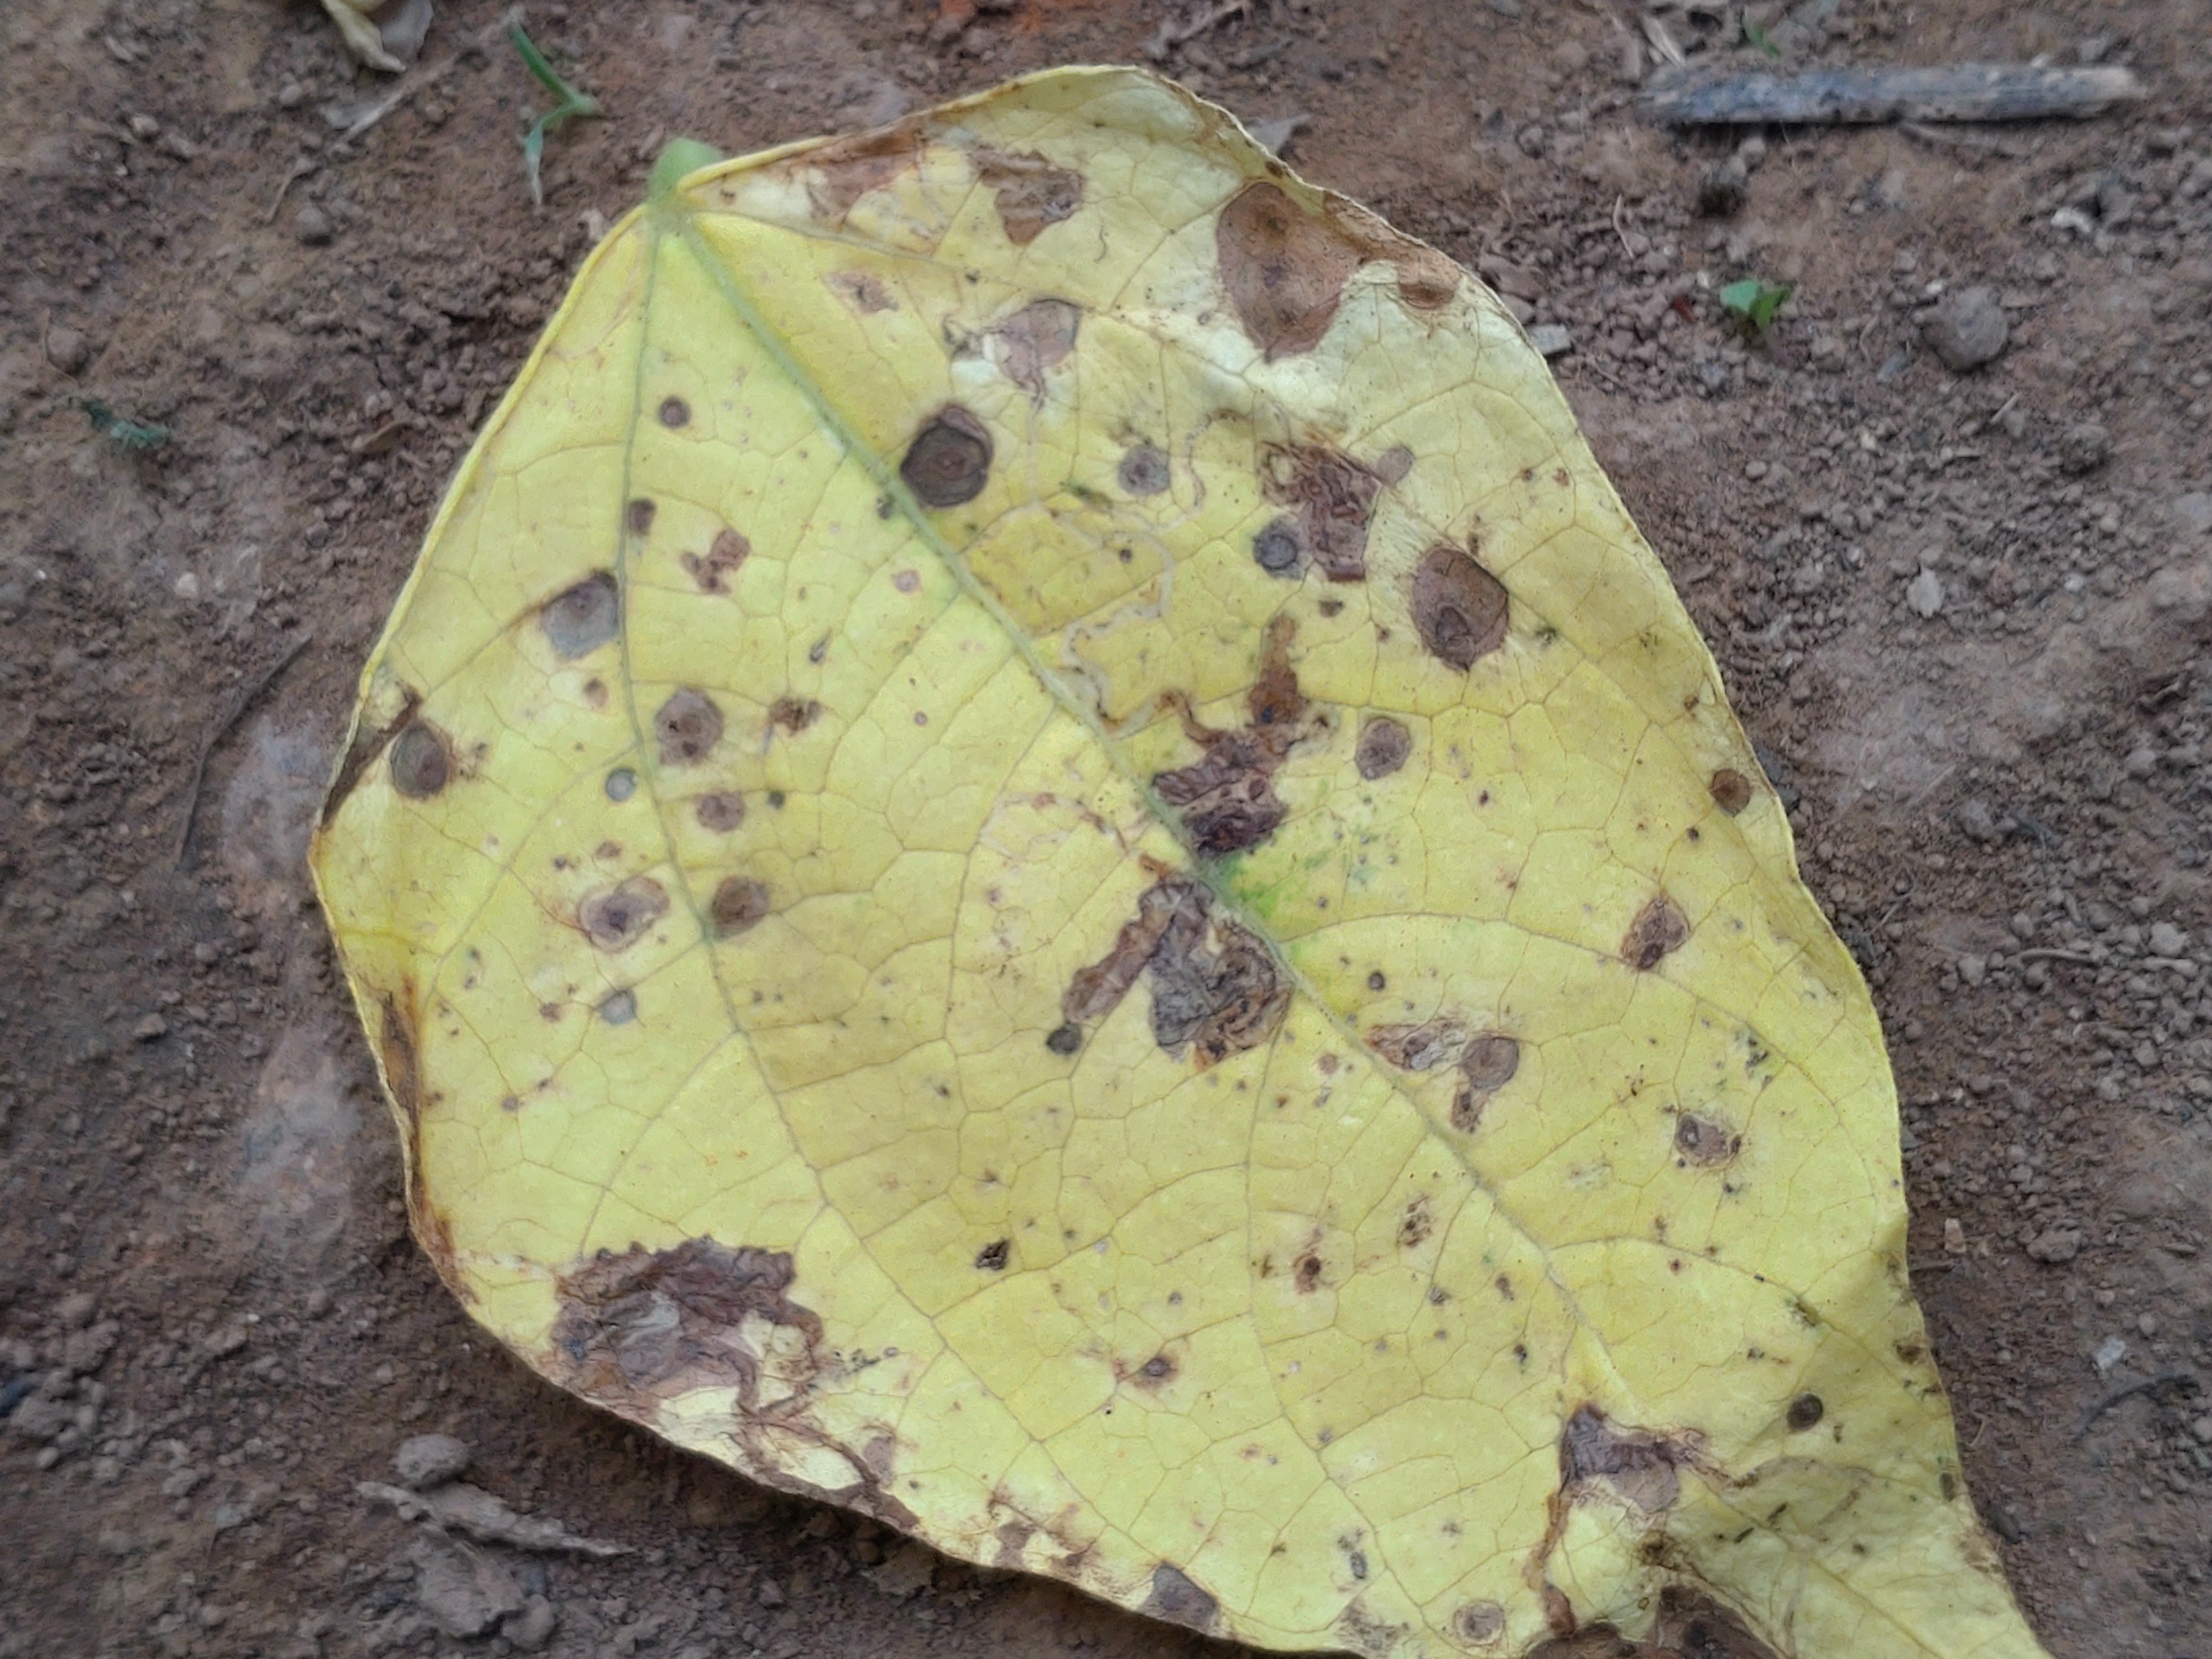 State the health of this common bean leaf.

anthracnose
